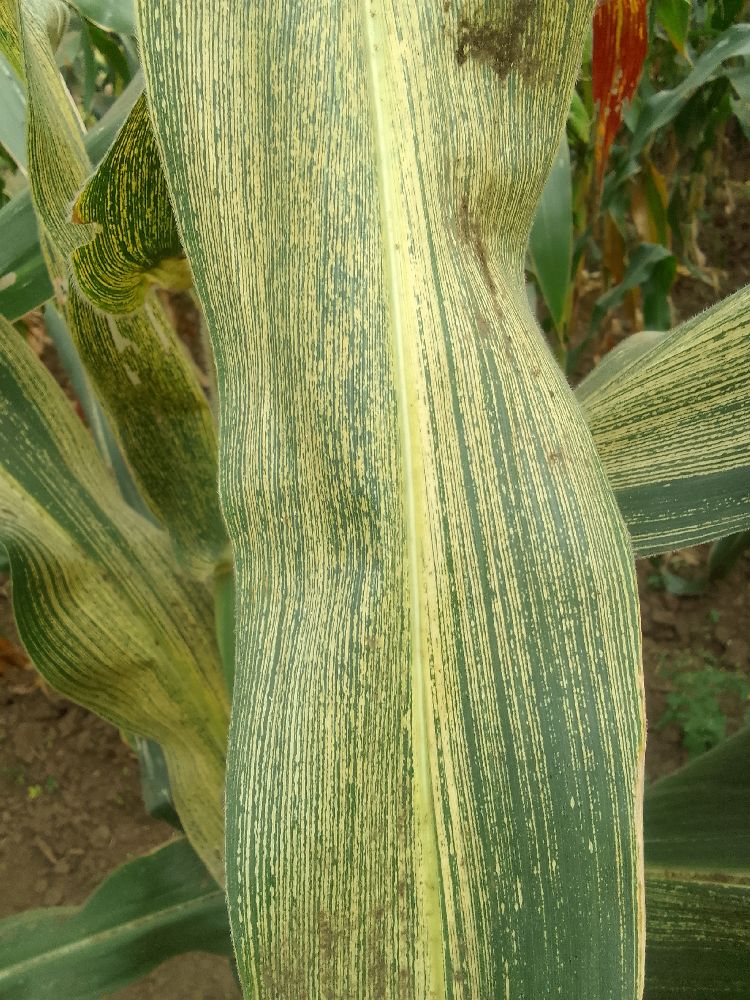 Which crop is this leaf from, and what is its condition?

maize, maize streak virus
